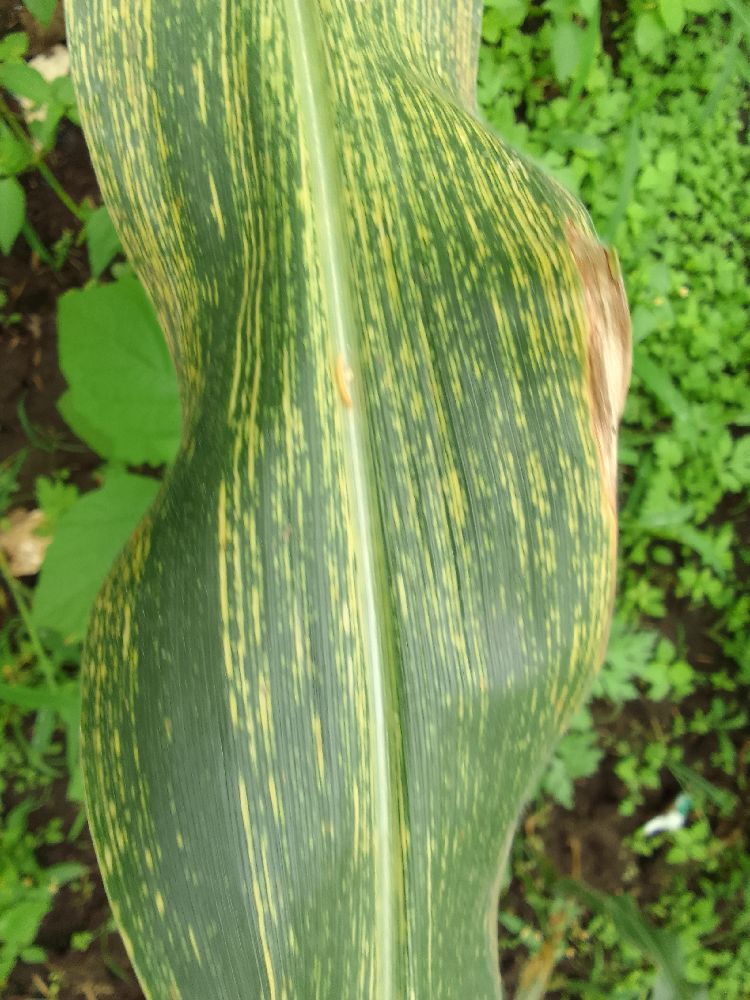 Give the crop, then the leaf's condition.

maize, maize streak virus
